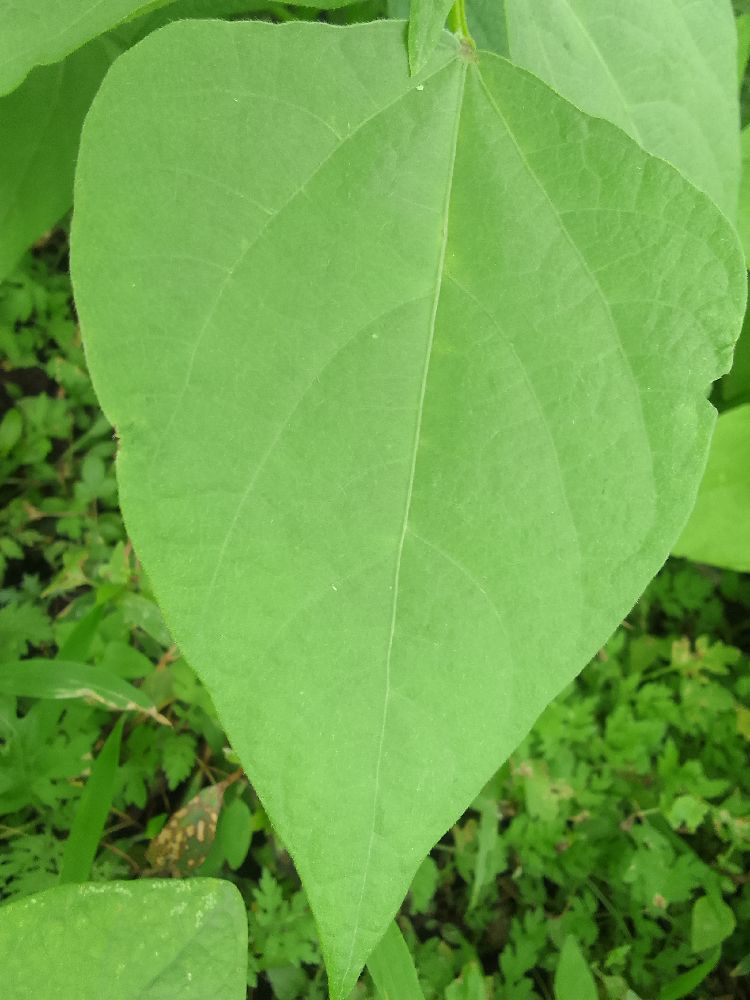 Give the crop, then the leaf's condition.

common bean, healthy
